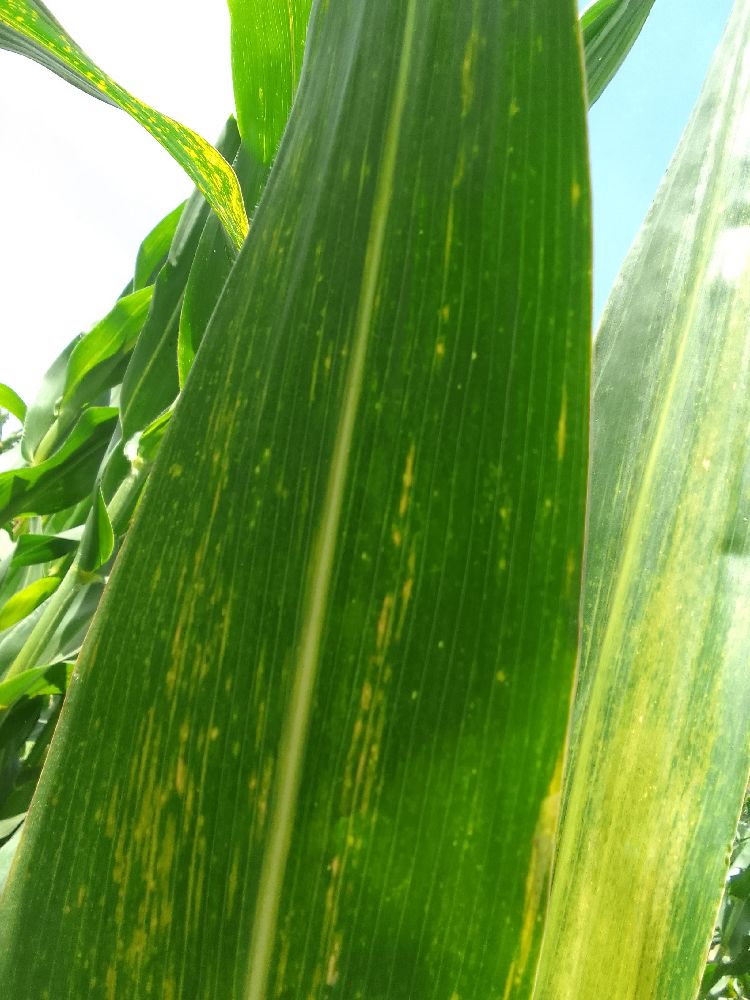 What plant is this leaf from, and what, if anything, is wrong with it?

maize, maize lethal necrosis
